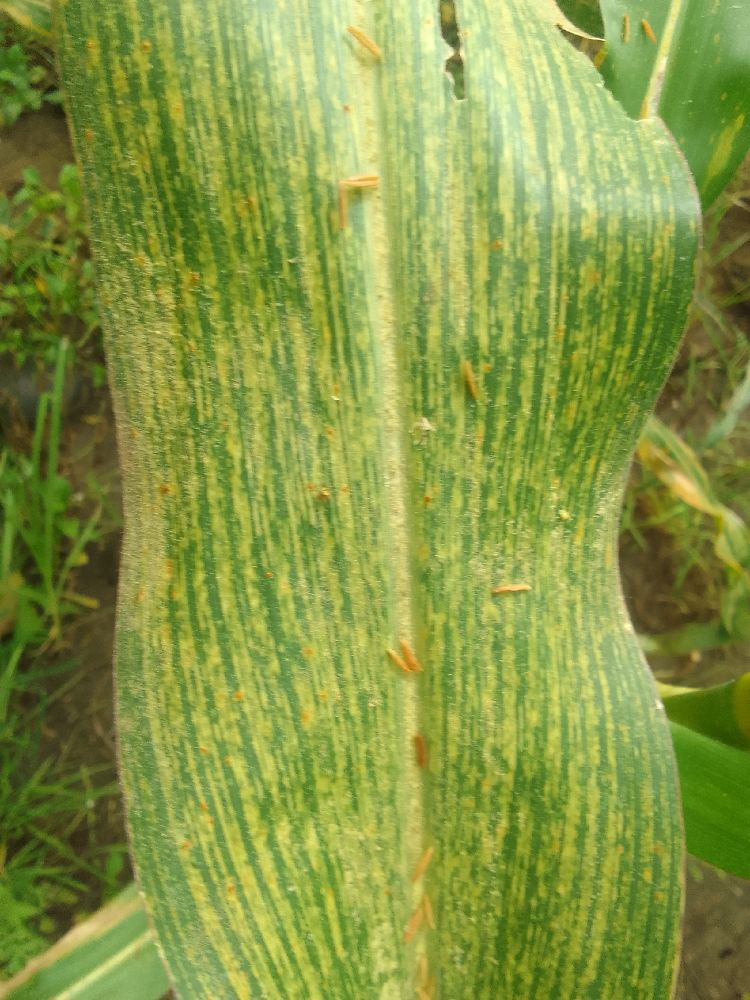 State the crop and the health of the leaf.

maize, maize streak virus
